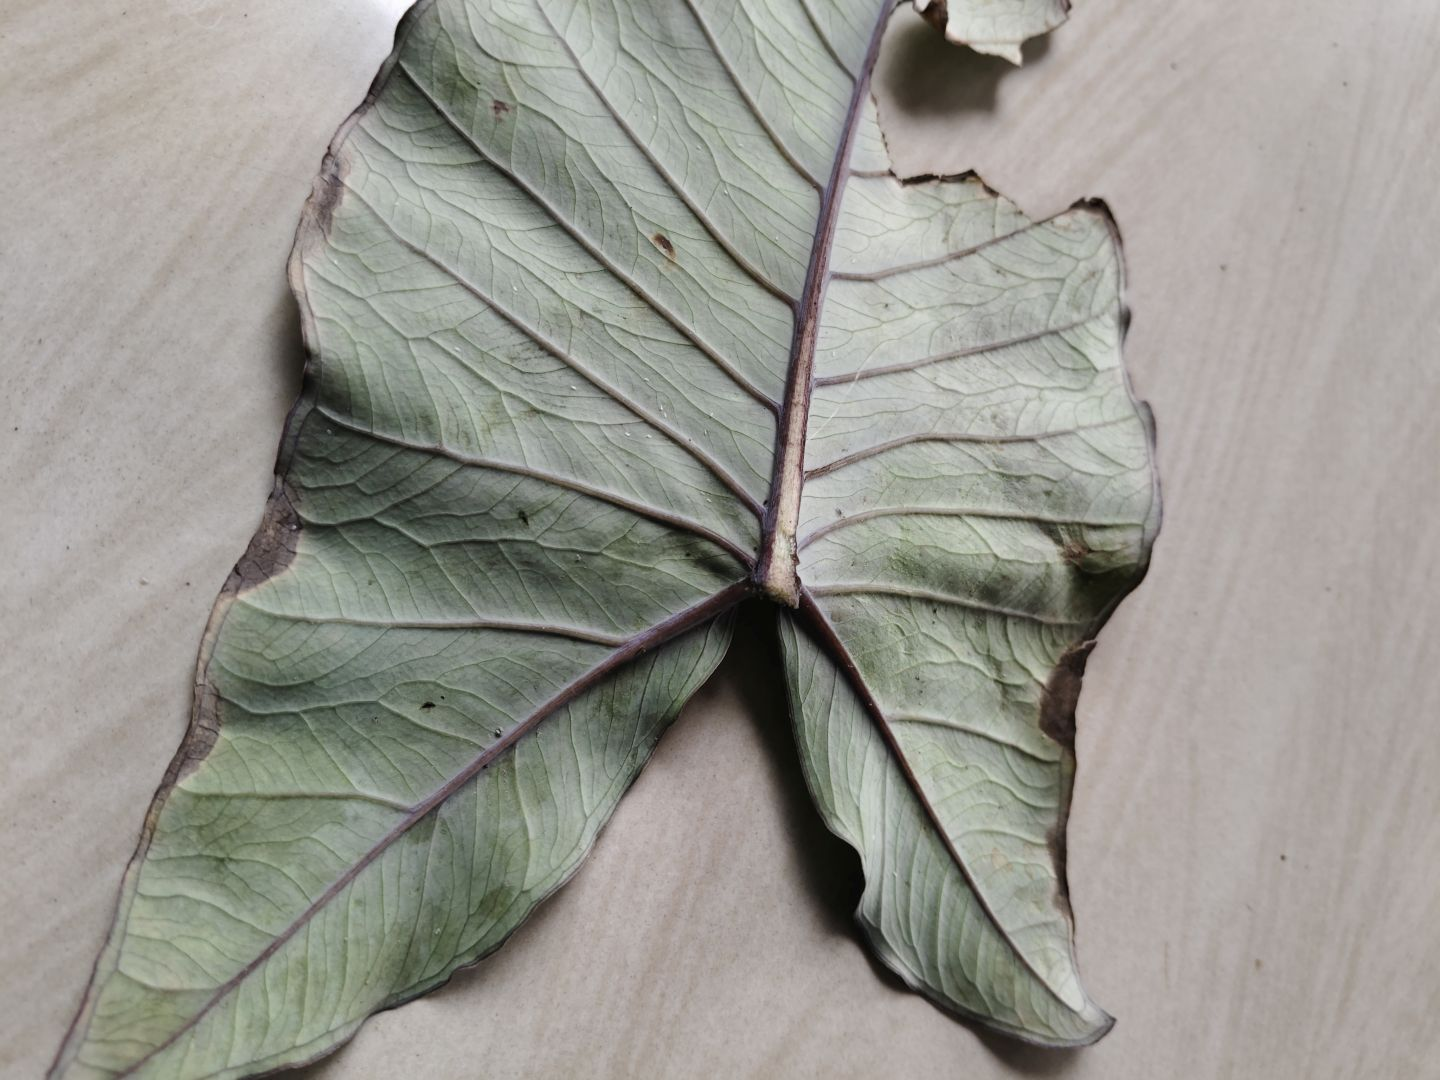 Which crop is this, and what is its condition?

taro, leaf blight
